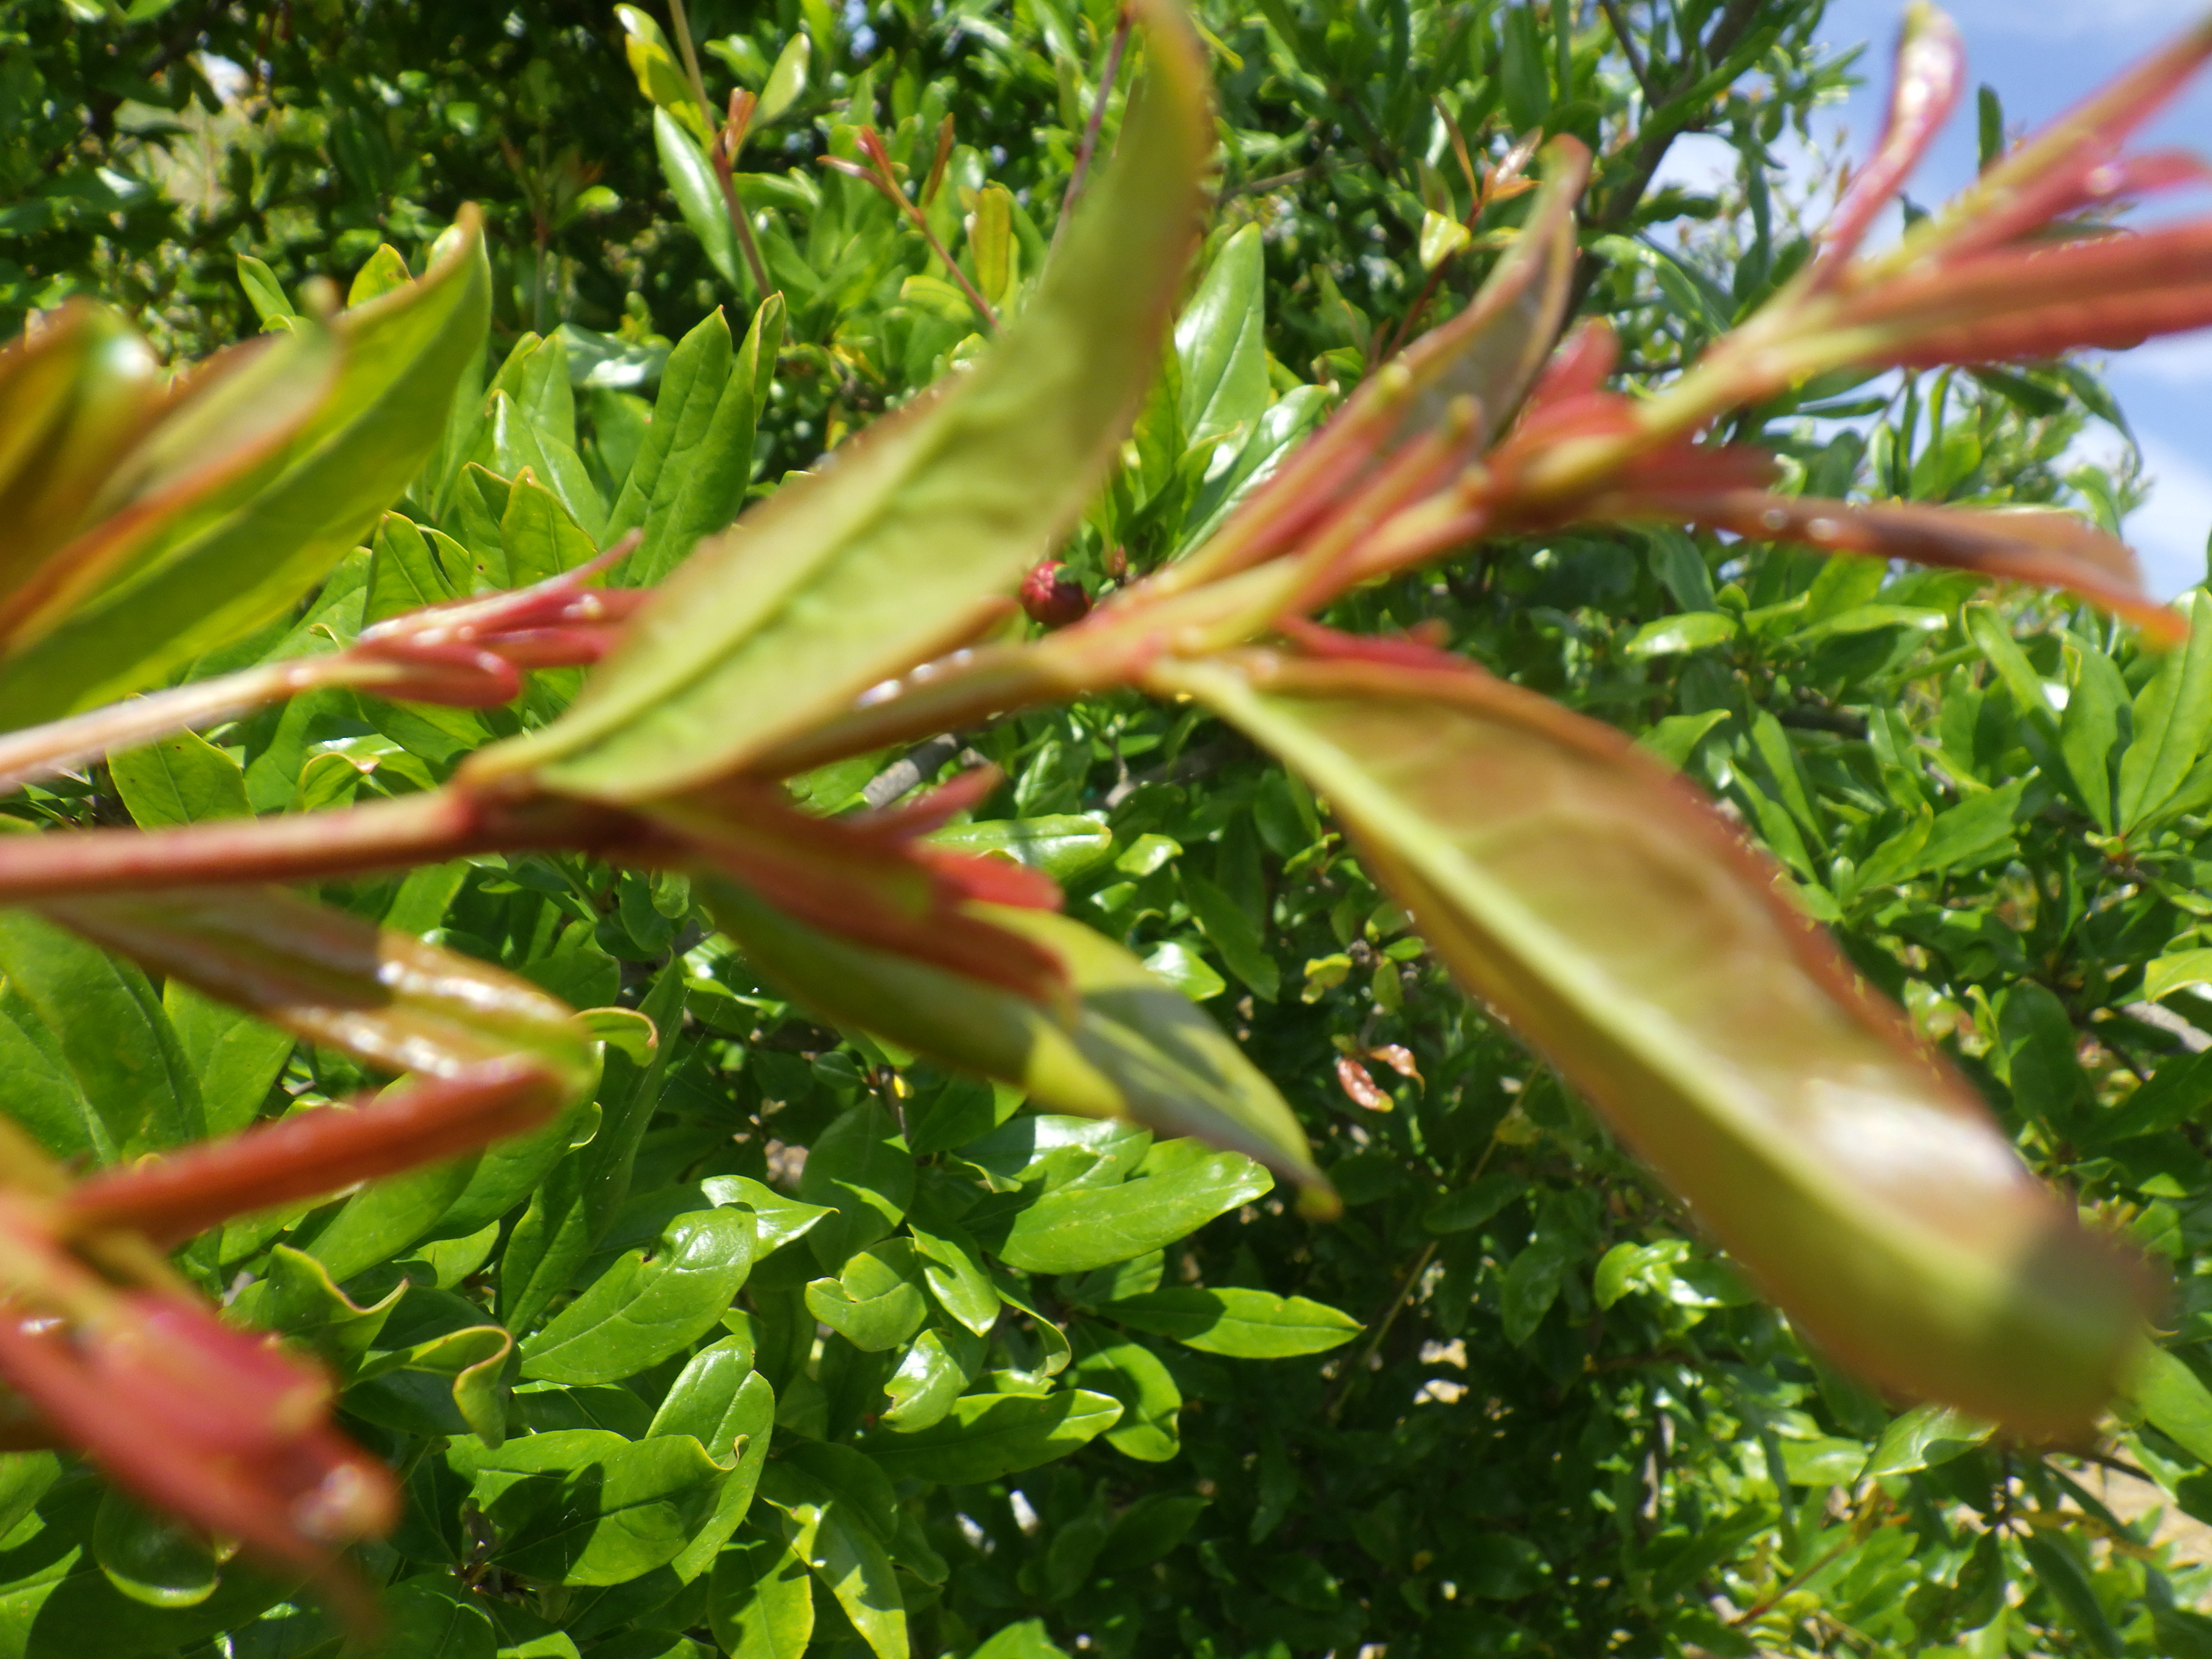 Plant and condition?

pomegranate, aphids, coniella granati
